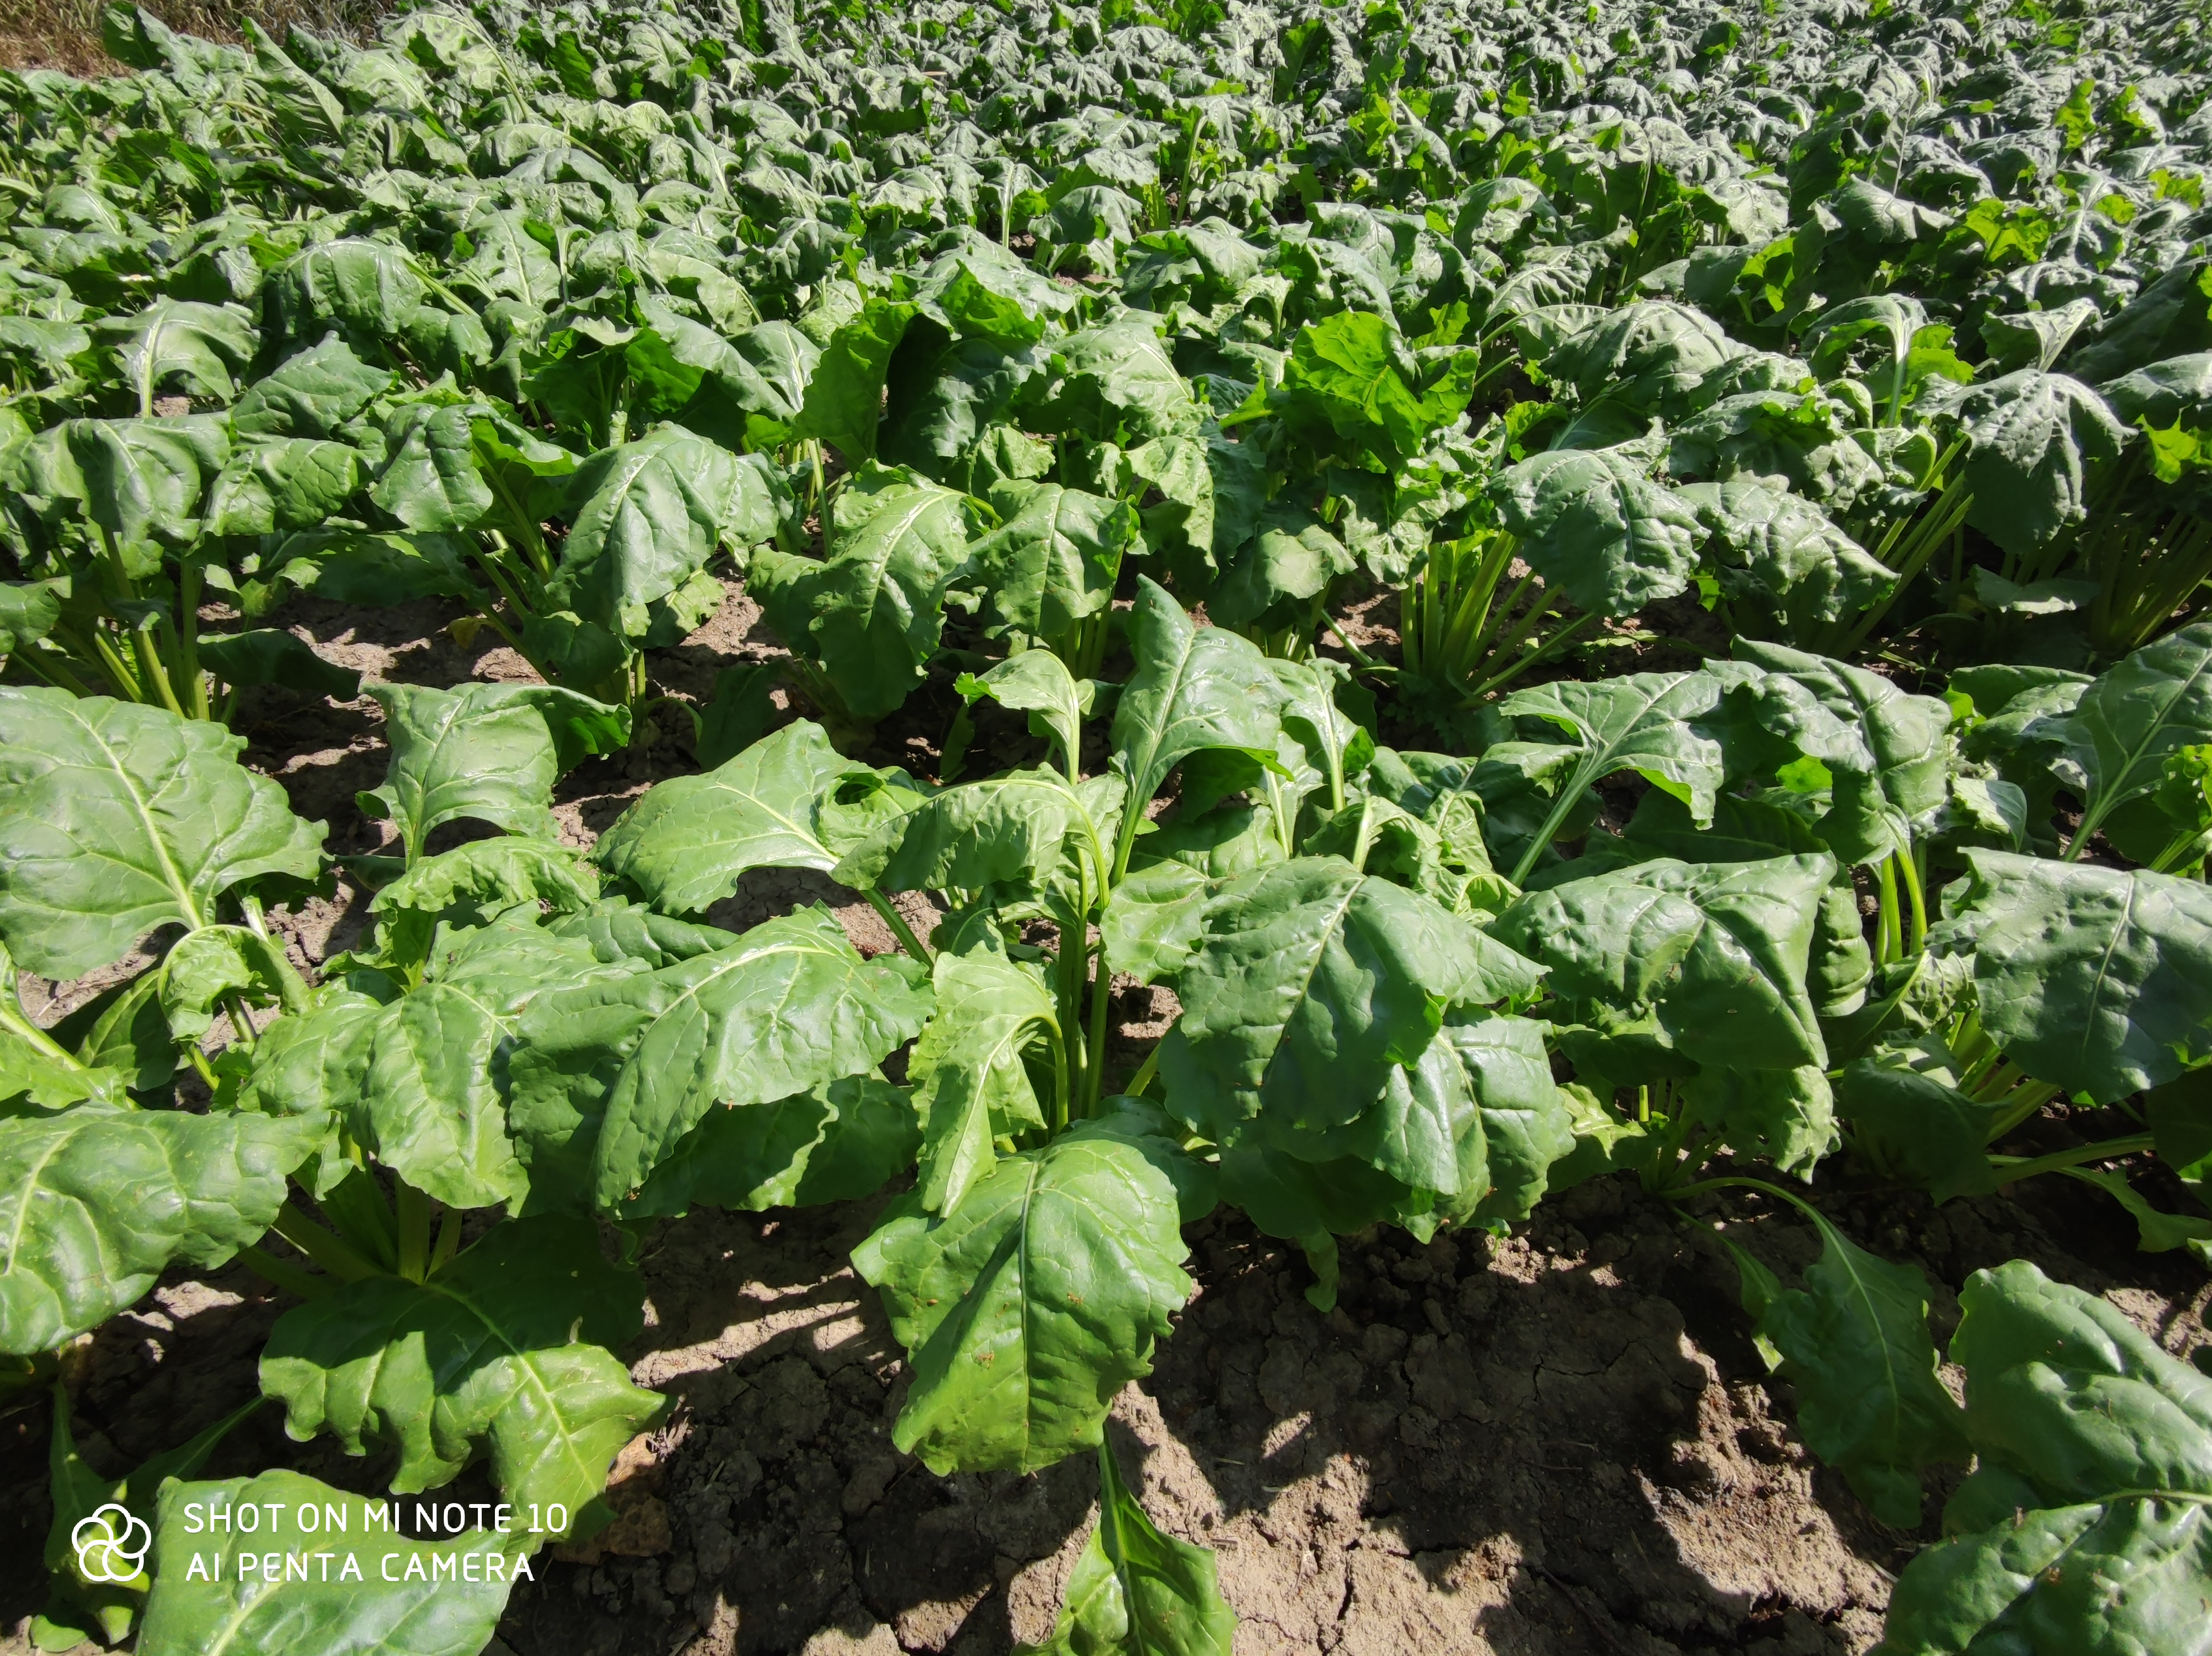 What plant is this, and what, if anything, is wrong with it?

beet, unaffected
